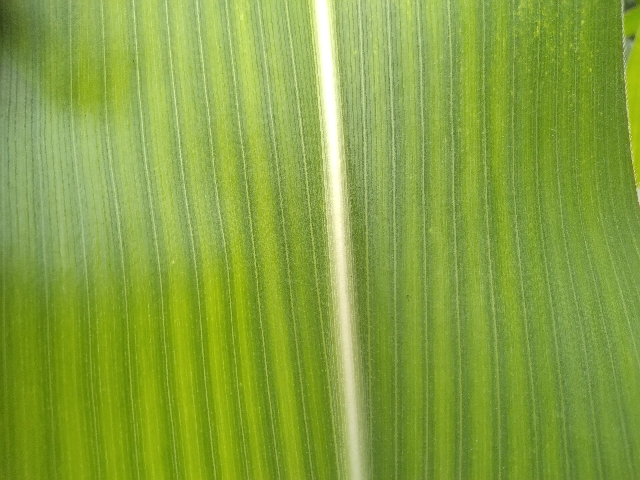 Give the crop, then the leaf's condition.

maize, healthy
